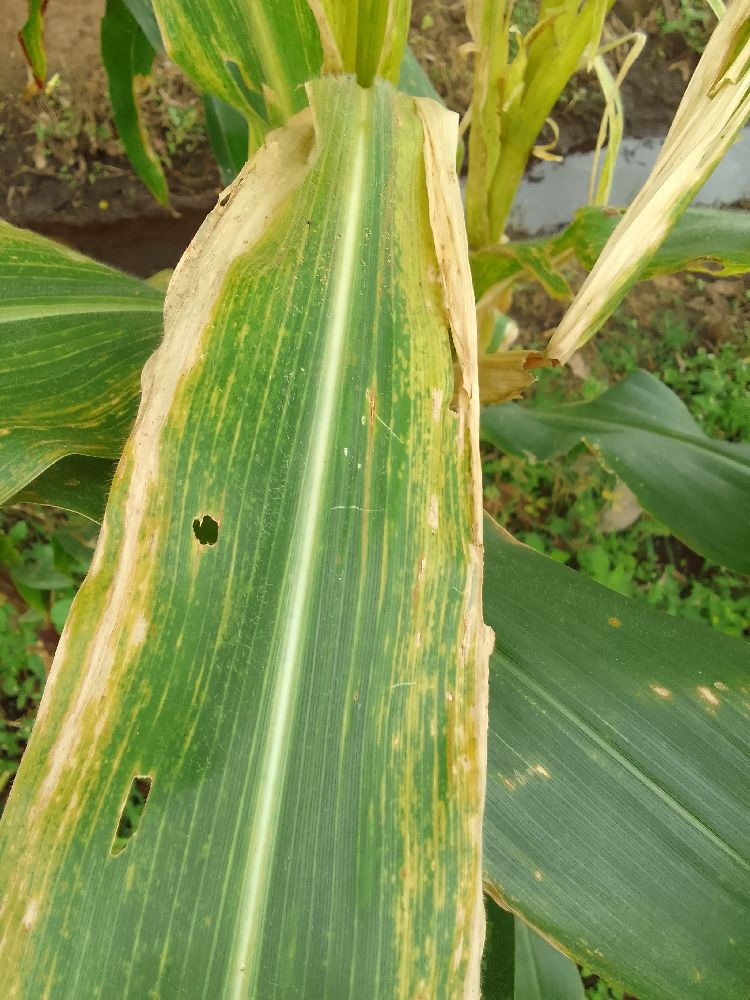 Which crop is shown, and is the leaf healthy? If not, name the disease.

maize, maize lethal necrosis
